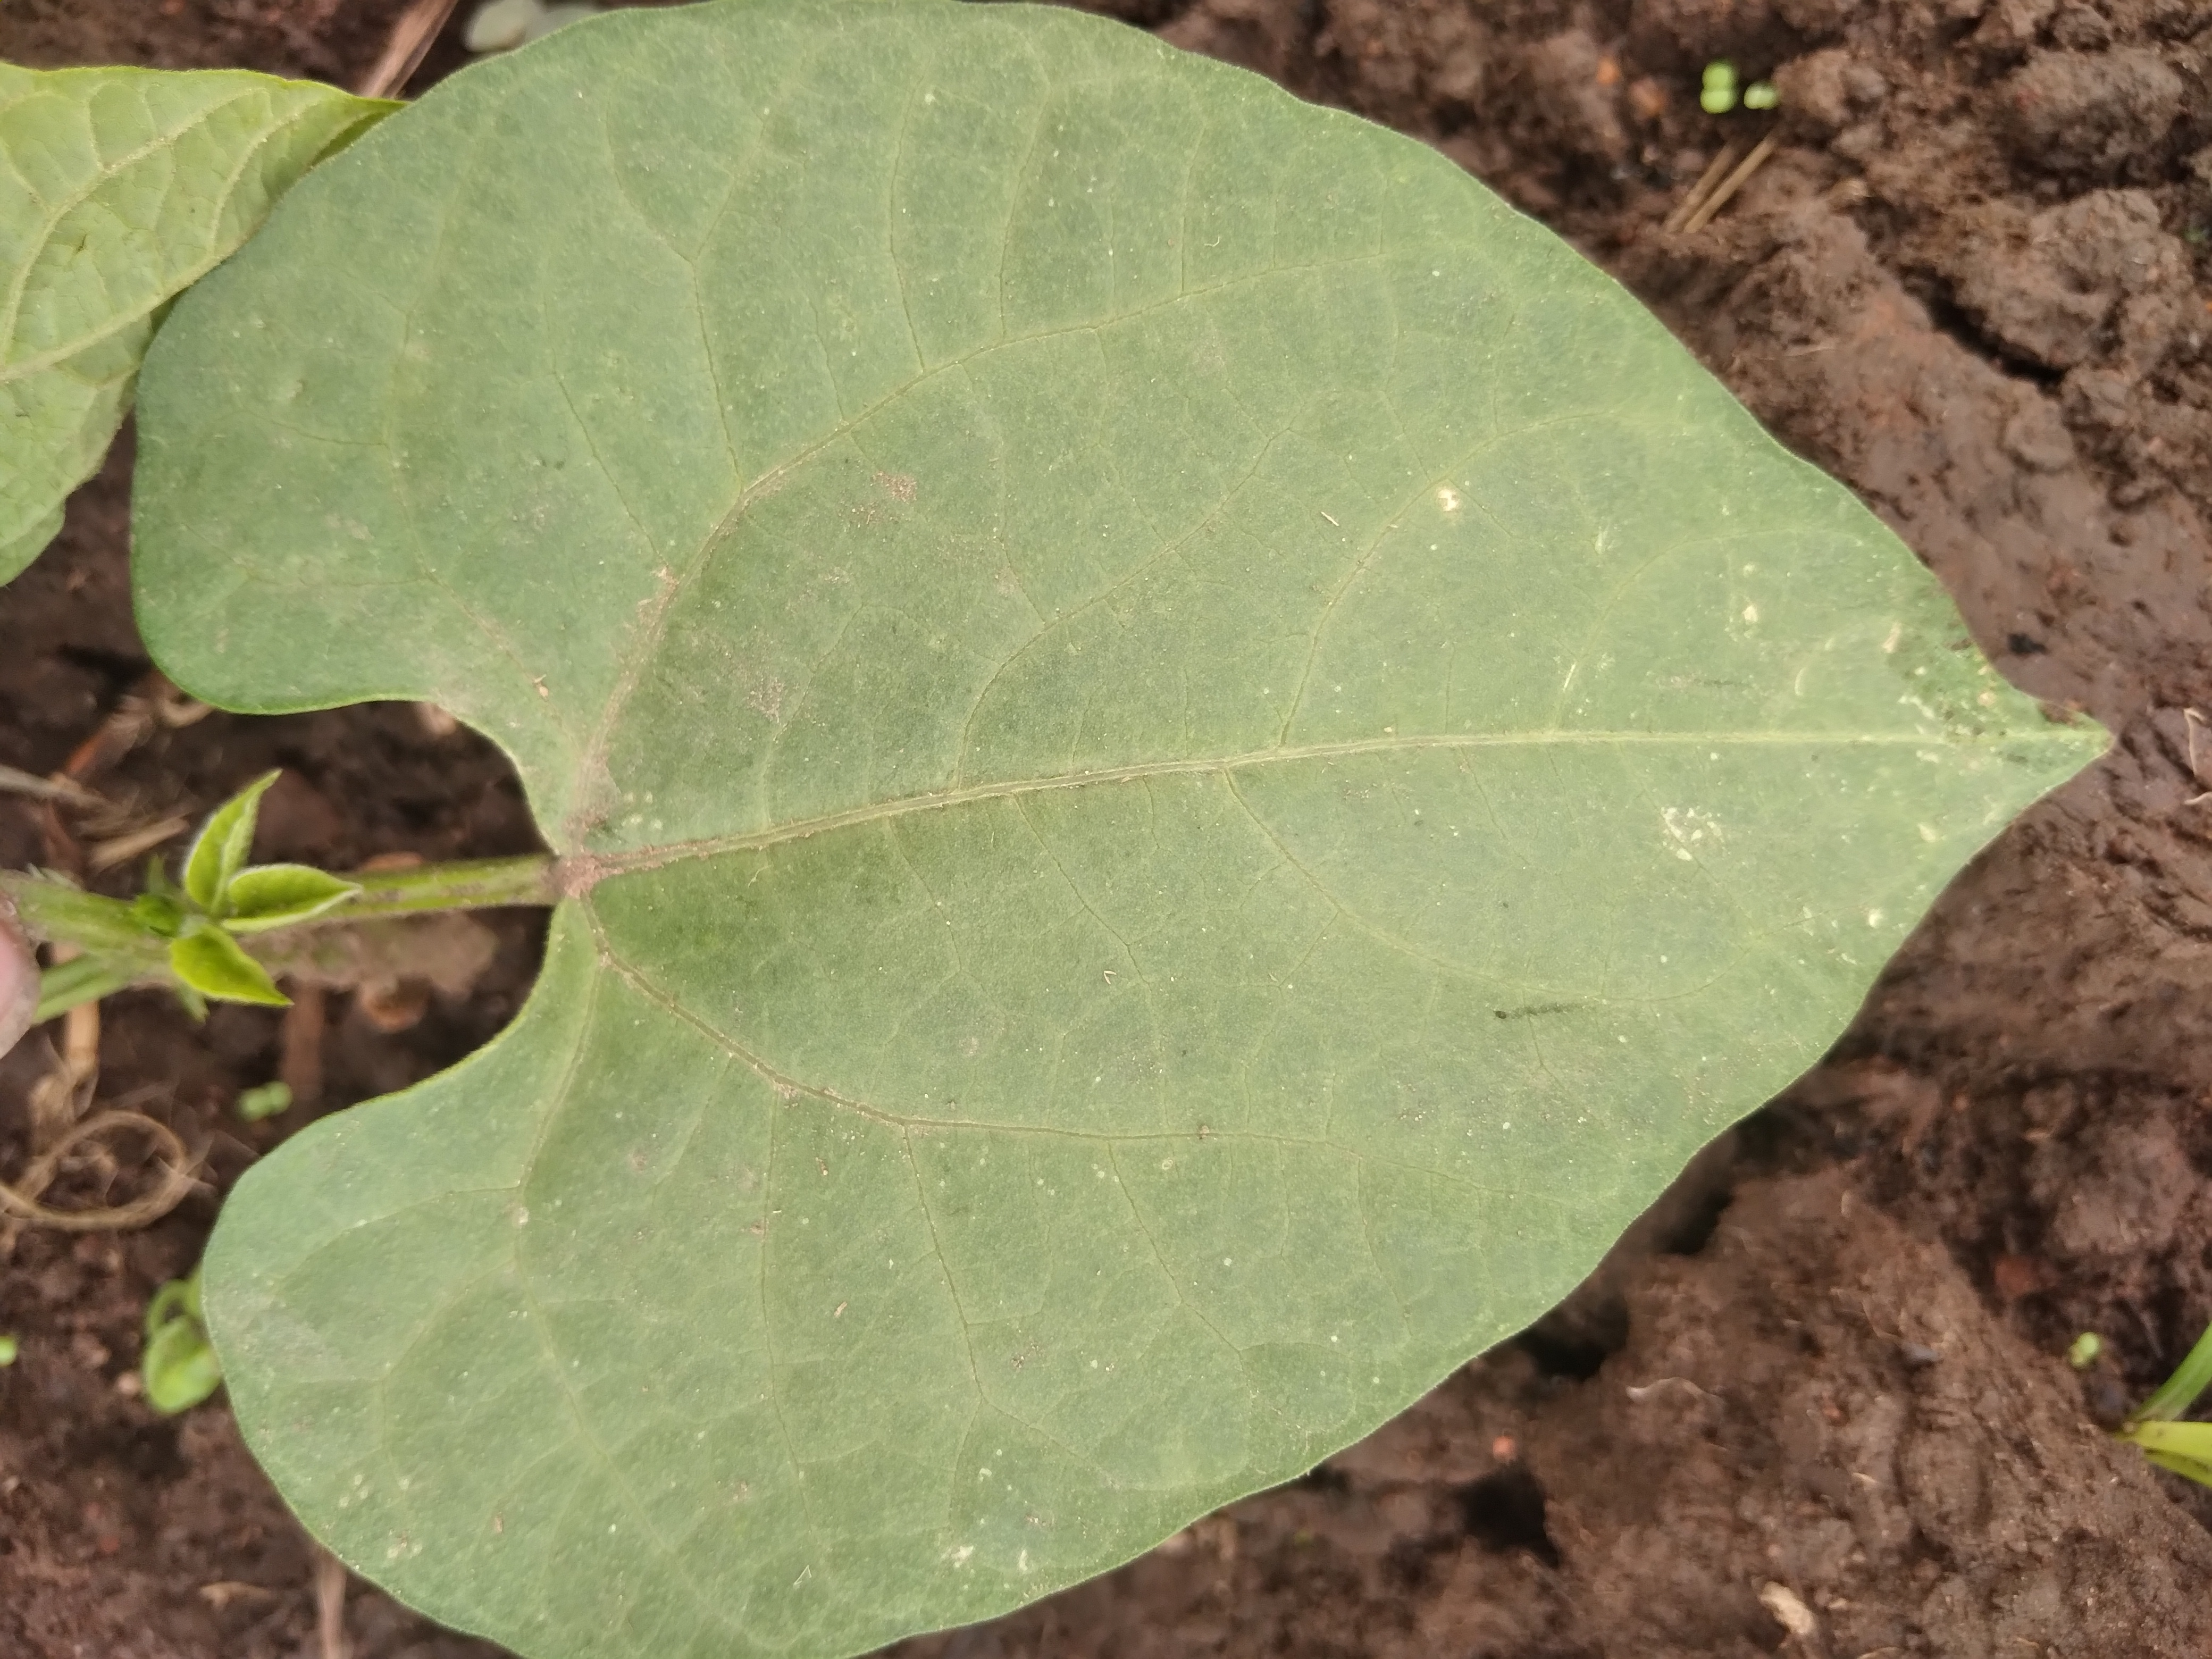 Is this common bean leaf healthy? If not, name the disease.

healthy
